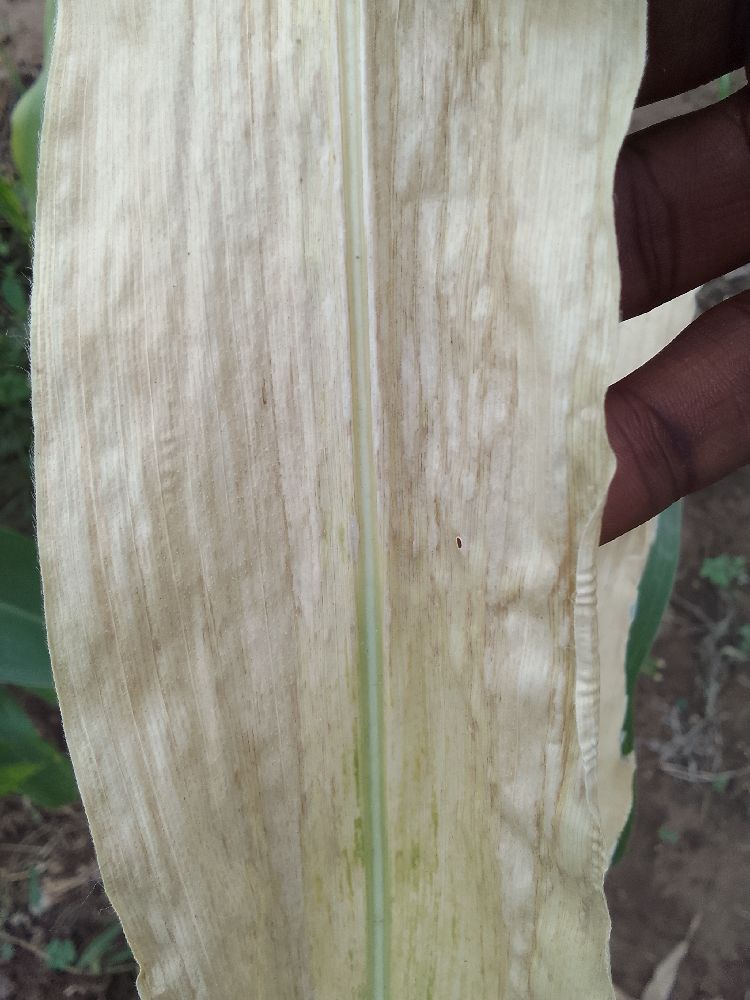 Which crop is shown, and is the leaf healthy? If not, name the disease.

maize, maize lethal necrosis
